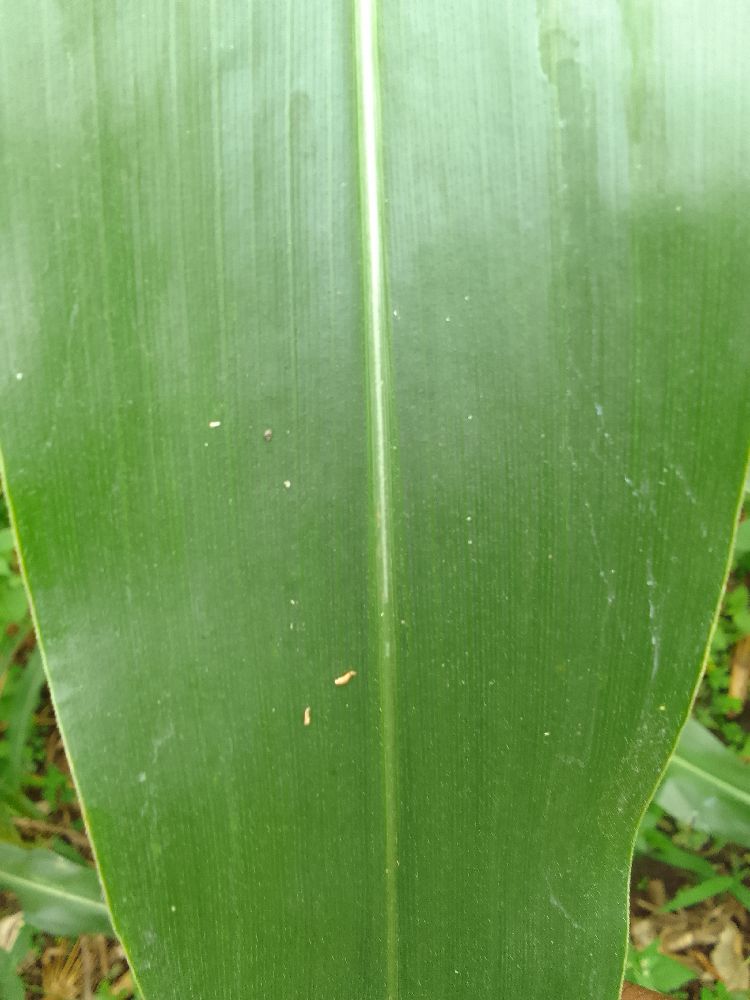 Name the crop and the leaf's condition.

maize, healthy
